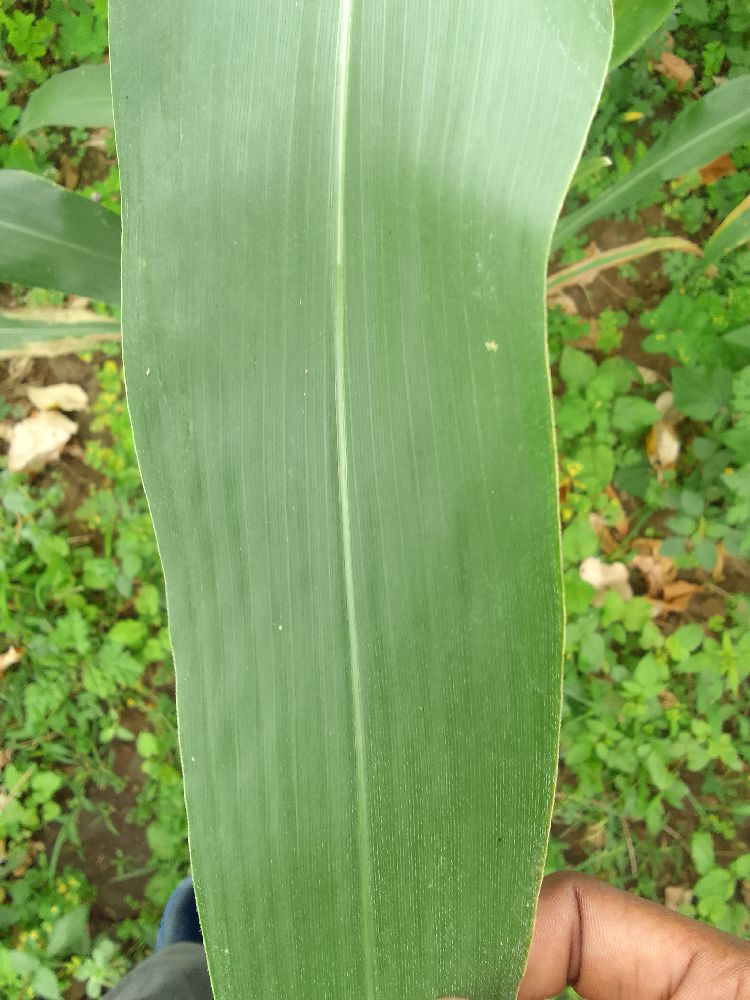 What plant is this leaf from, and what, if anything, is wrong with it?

maize, healthy
